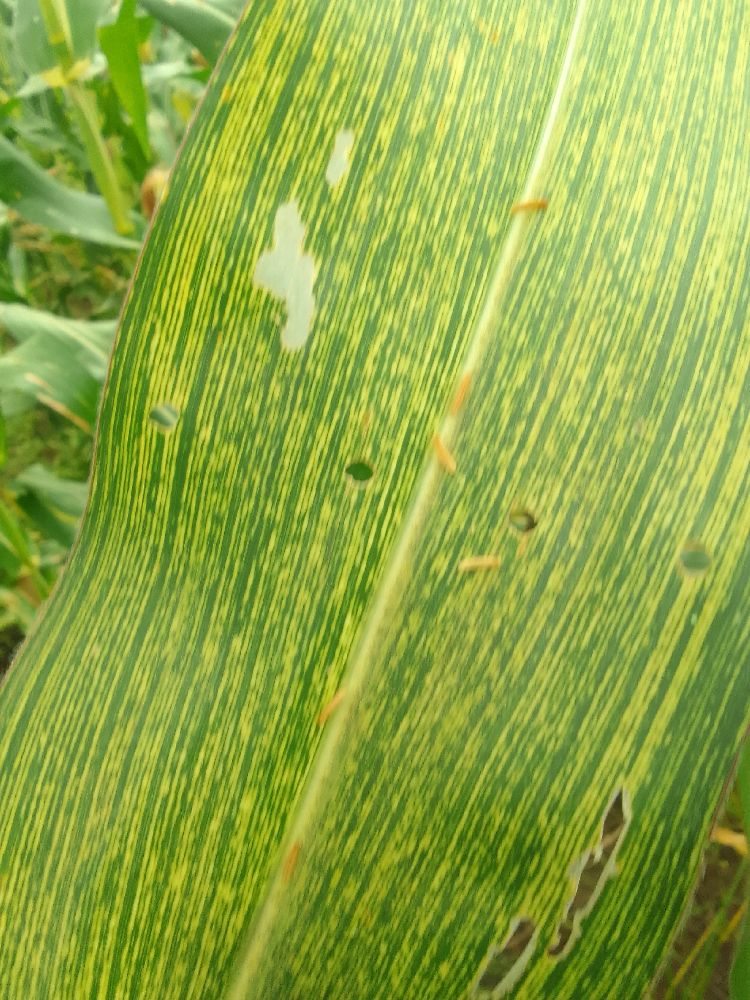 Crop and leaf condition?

maize, maize streak virus
